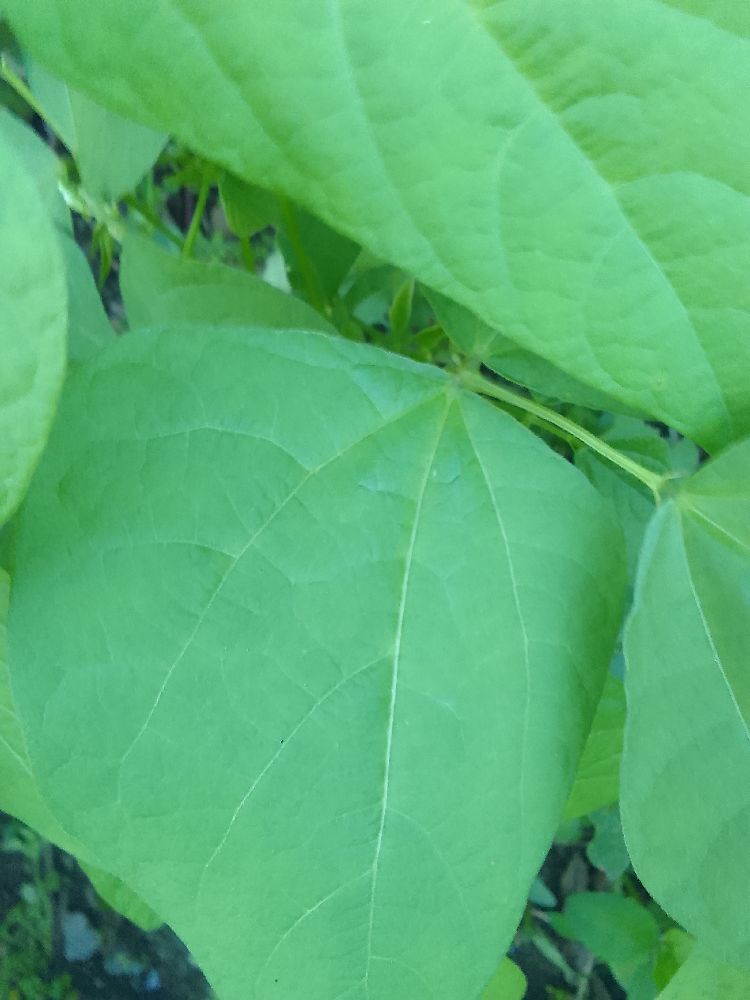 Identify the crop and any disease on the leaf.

common bean, healthy
